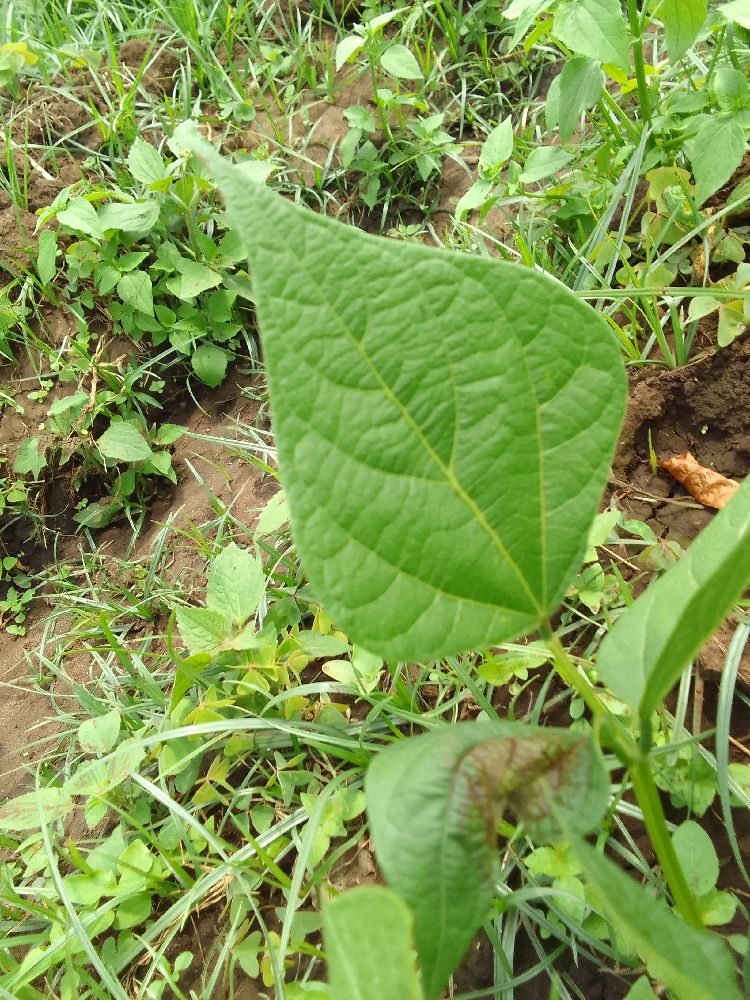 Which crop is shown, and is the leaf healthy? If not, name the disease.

common bean, healthy
